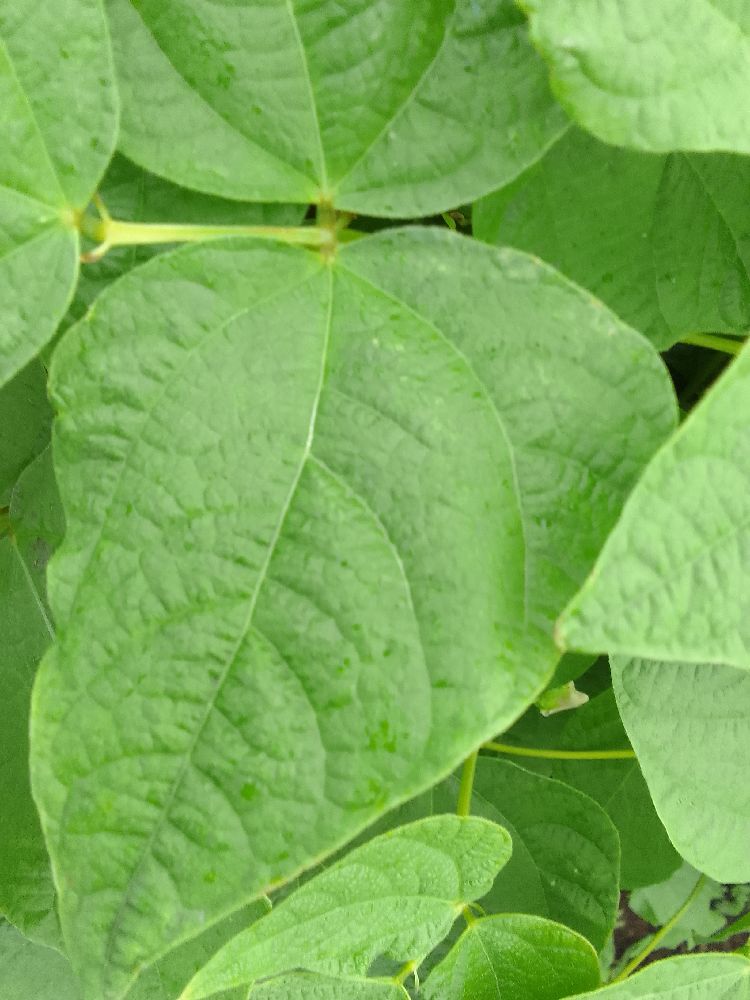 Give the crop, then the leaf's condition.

common bean, healthy
